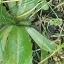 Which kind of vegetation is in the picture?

structured weed
